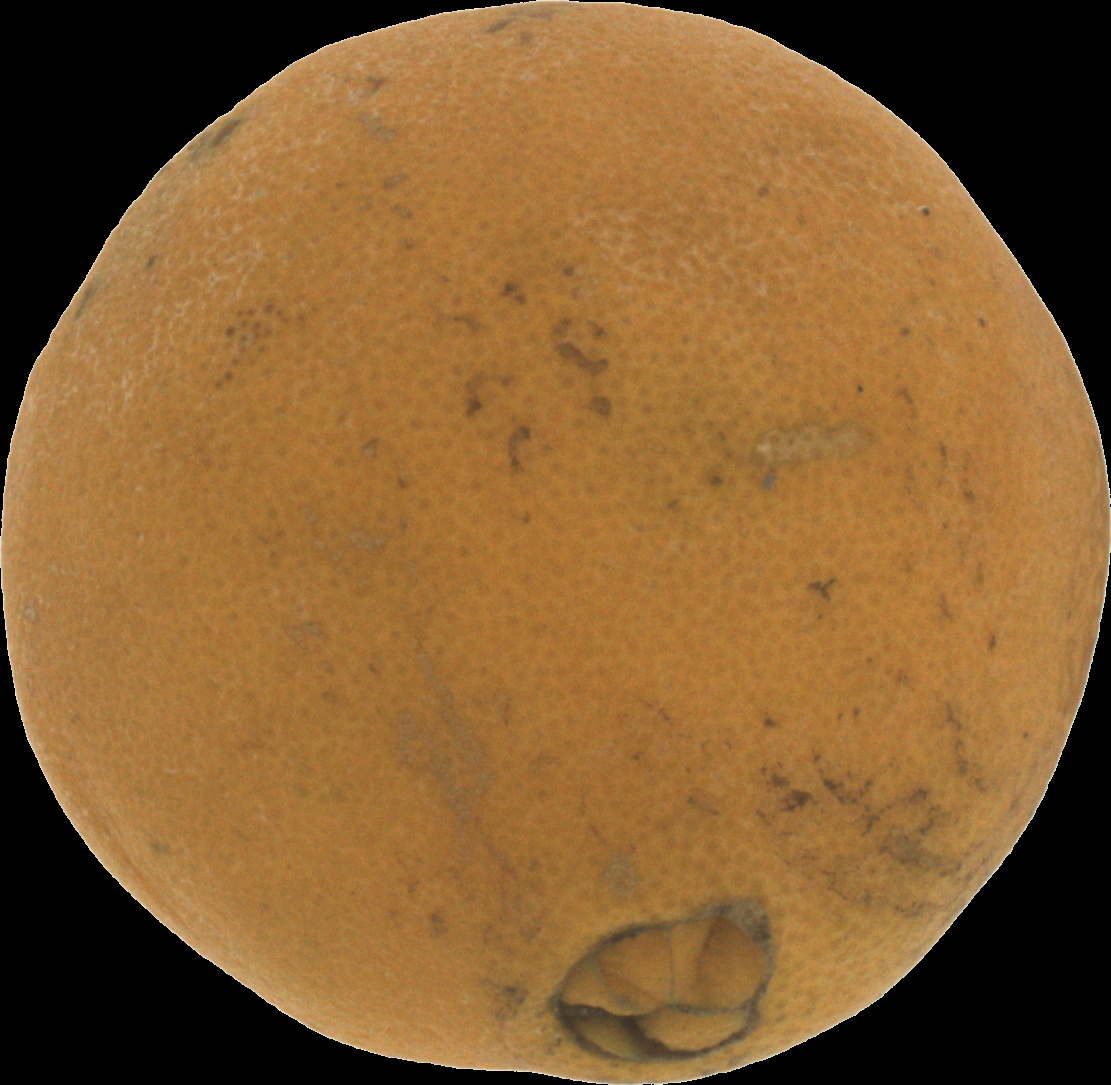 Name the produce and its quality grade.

orange, bad
